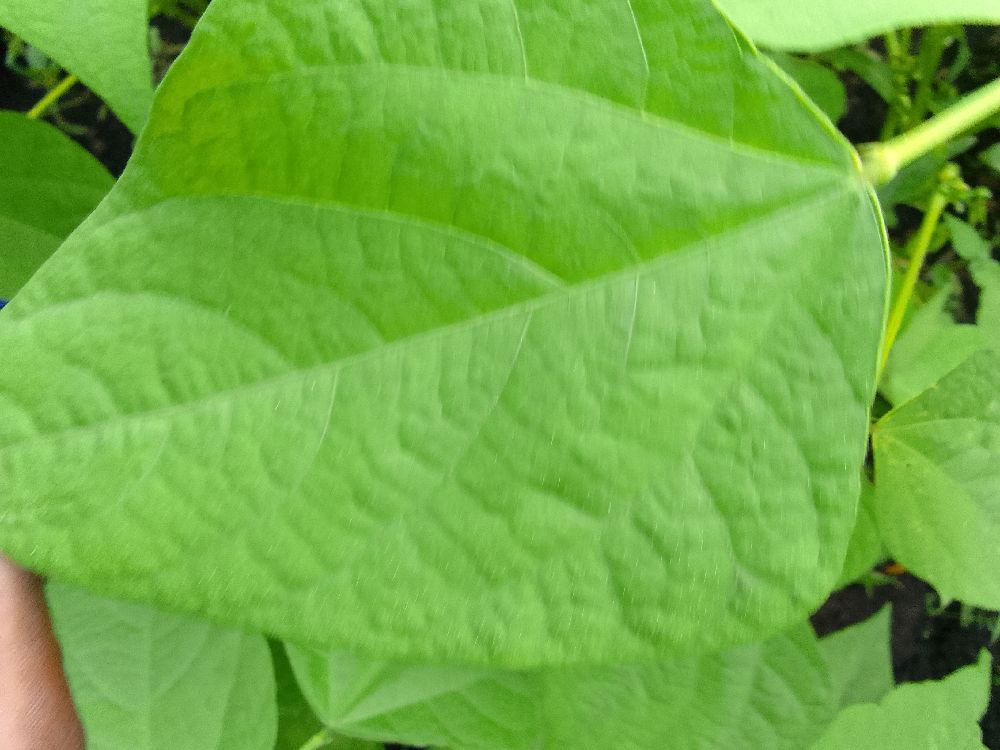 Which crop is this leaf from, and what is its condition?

common bean, healthy
